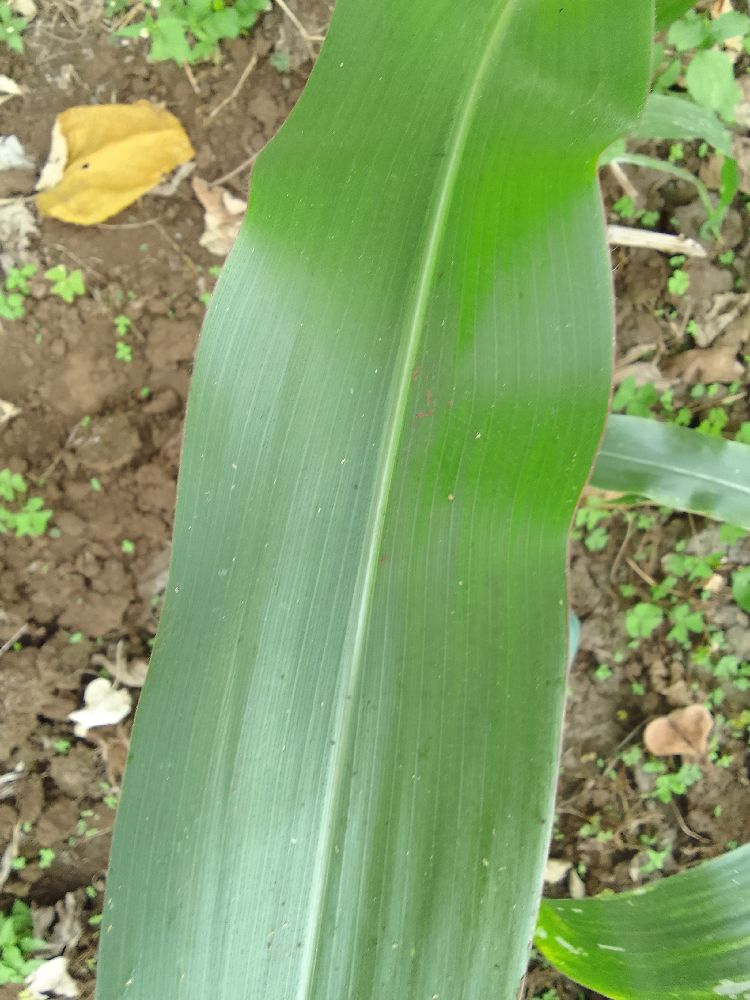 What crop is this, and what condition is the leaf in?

maize, healthy
